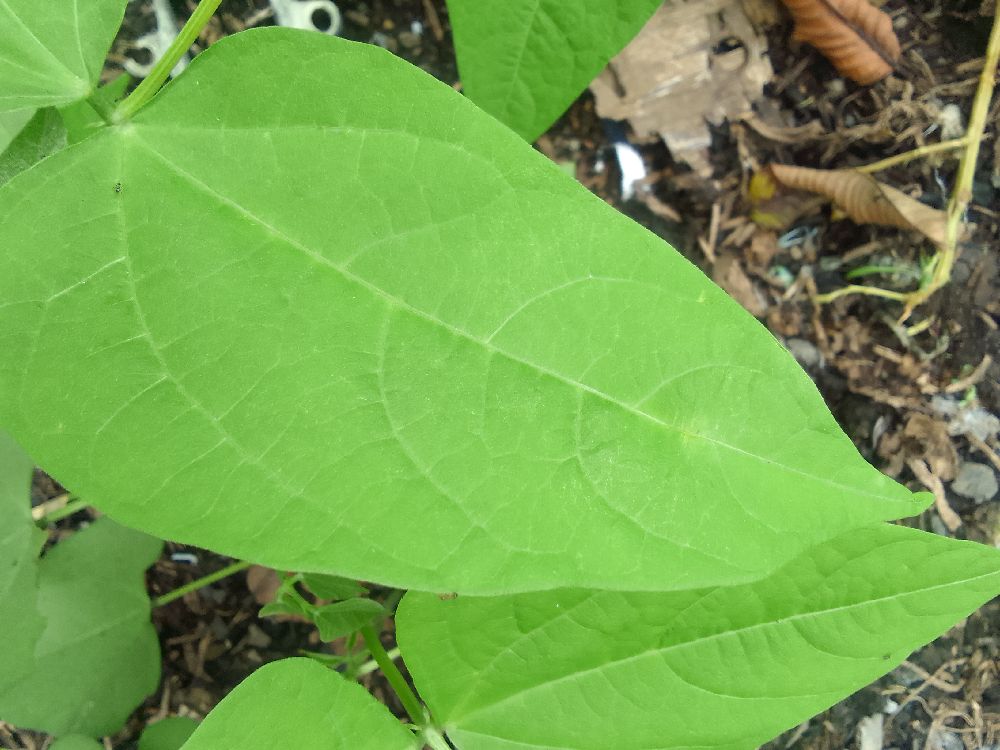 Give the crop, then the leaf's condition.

common bean, healthy
